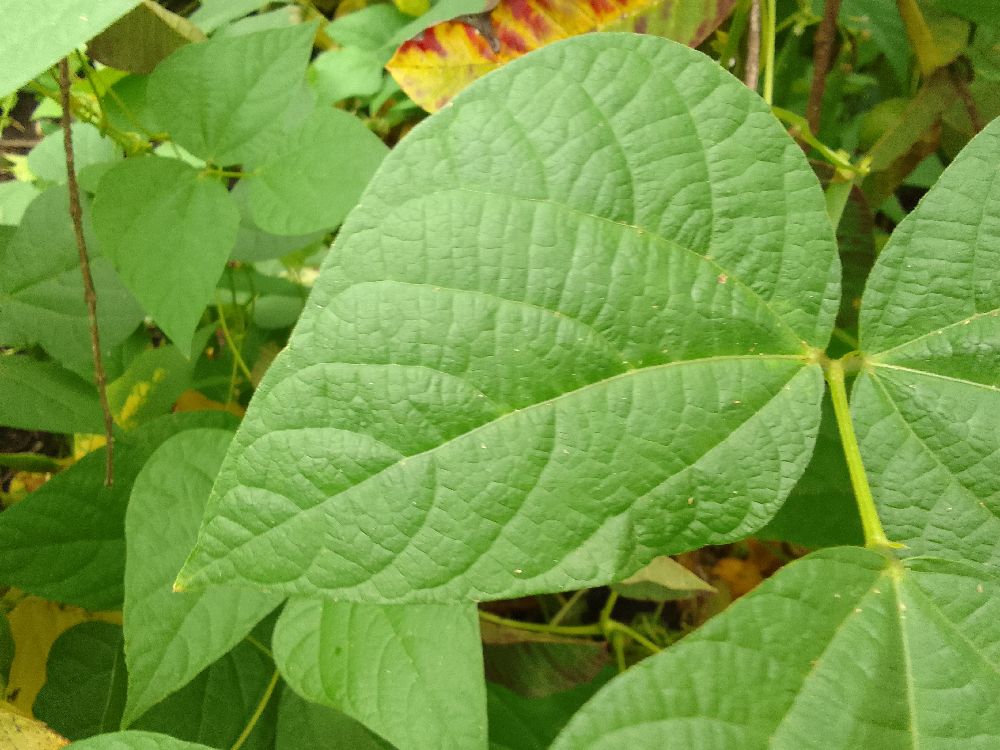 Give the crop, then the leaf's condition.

common bean, healthy
